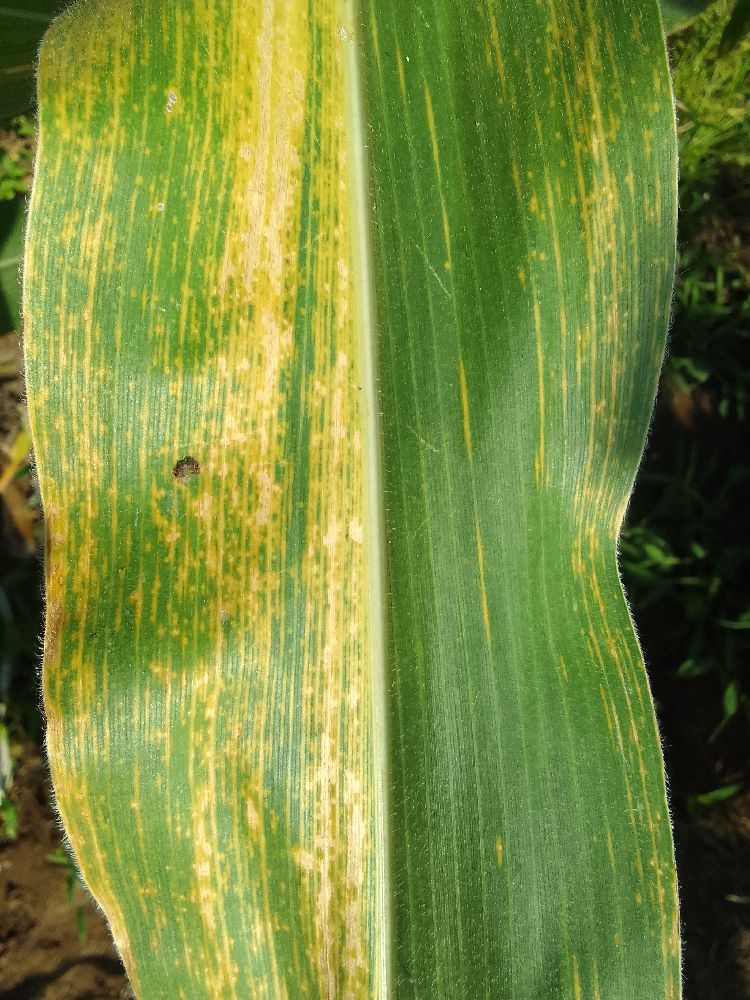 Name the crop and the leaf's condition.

maize, maize lethal necrosis
